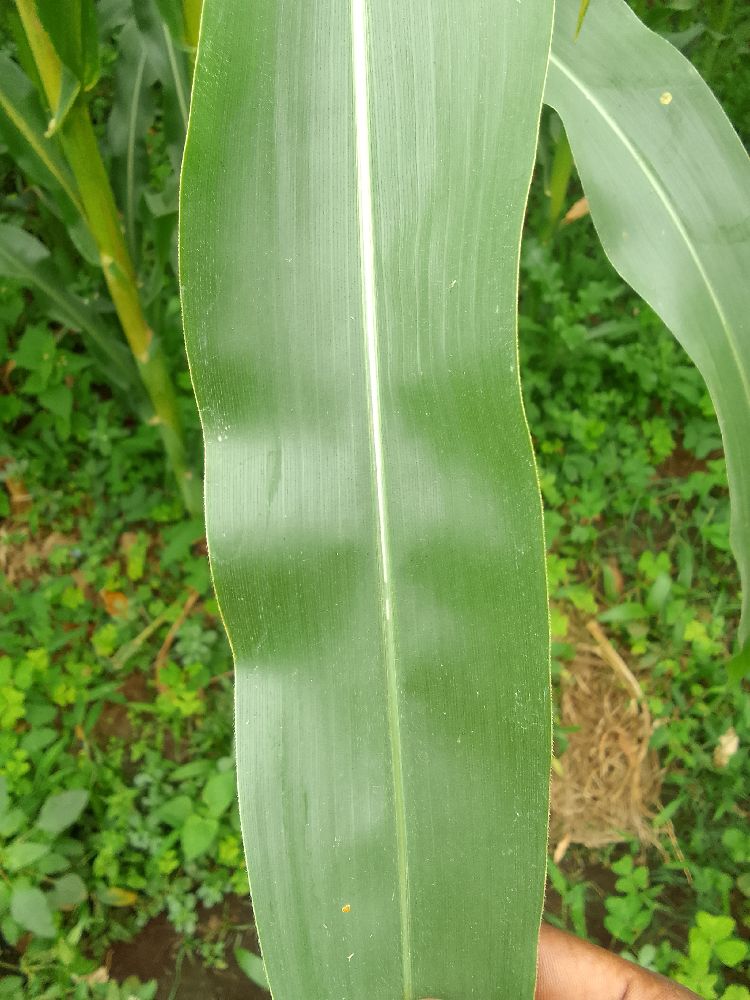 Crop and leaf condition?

maize, healthy
